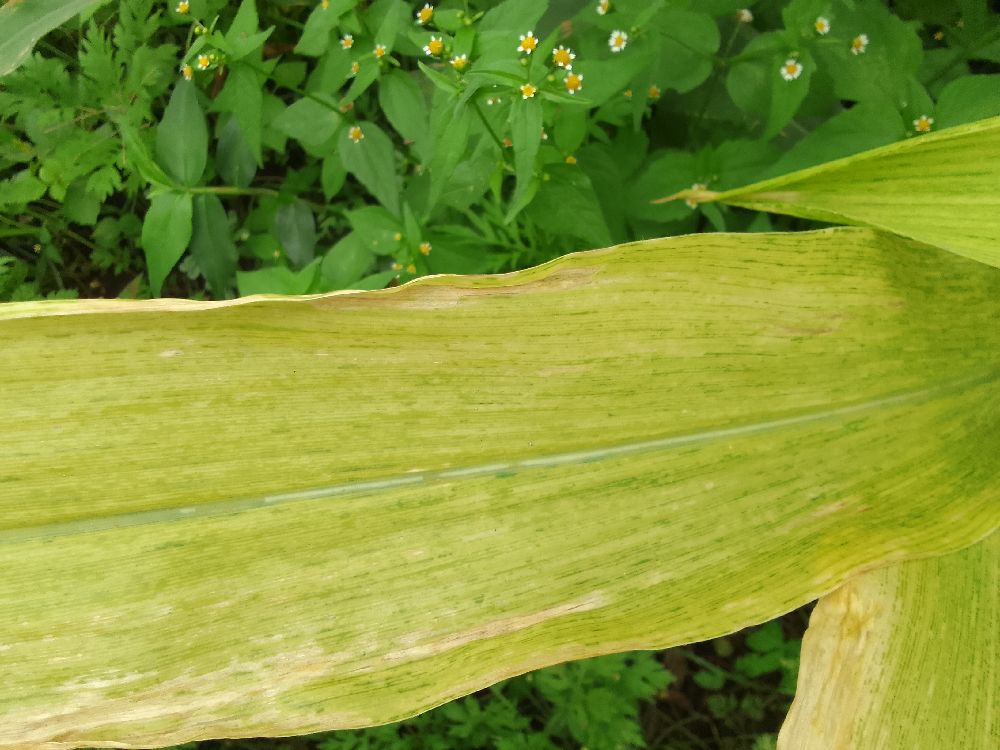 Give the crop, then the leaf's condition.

maize, maize lethal necrosis
